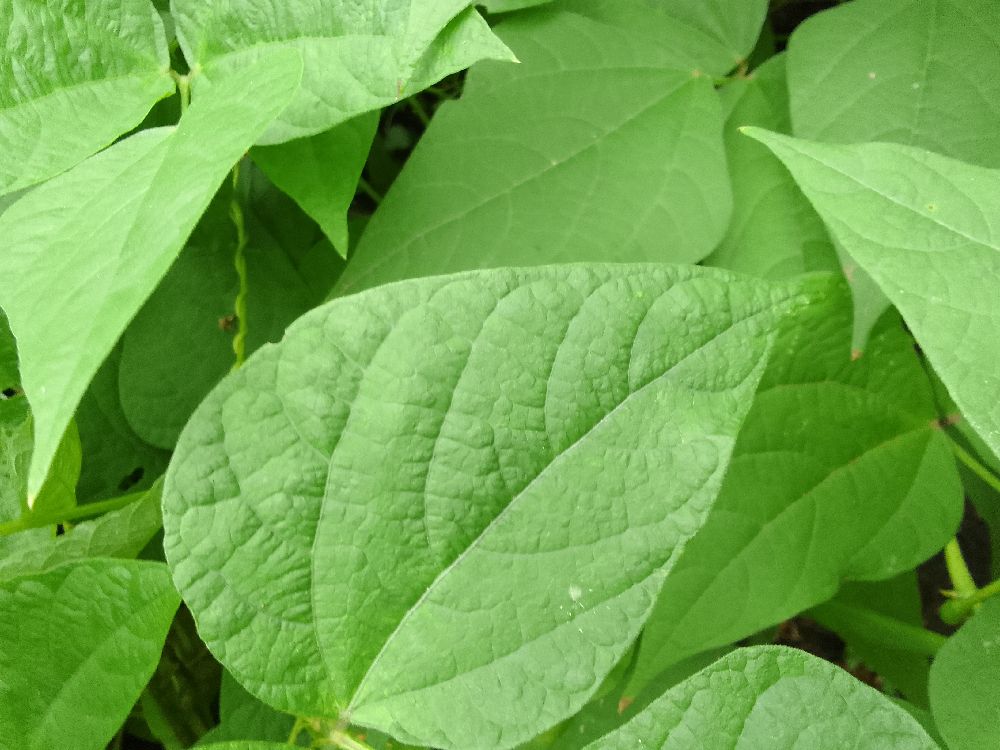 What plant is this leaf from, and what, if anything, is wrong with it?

common bean, healthy
